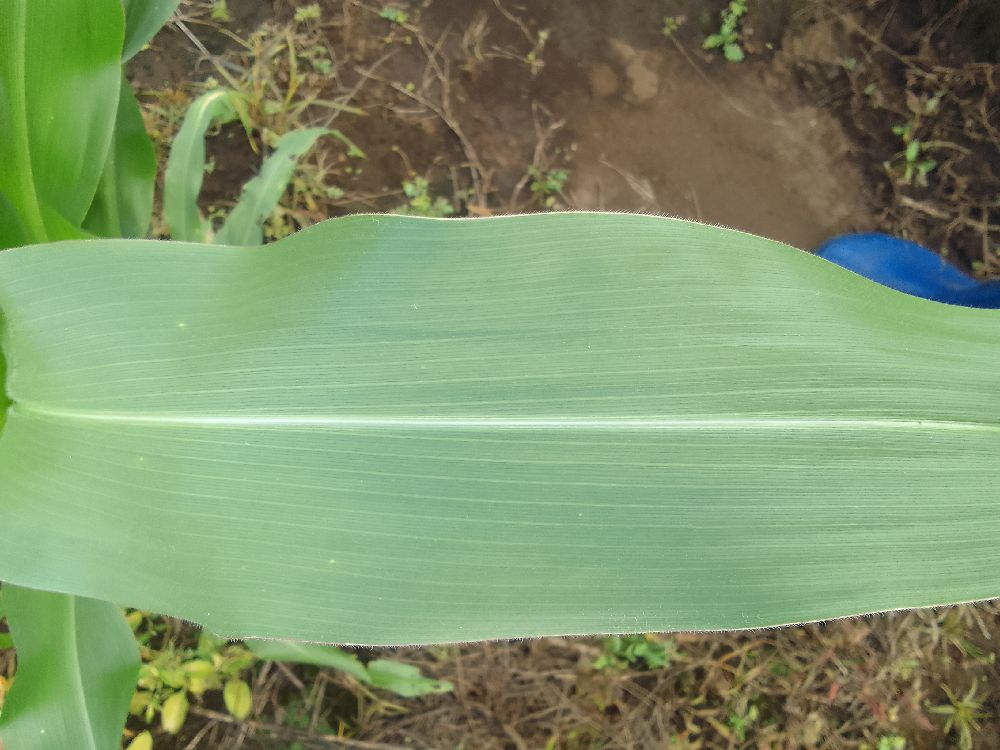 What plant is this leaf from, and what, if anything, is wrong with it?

maize, healthy
